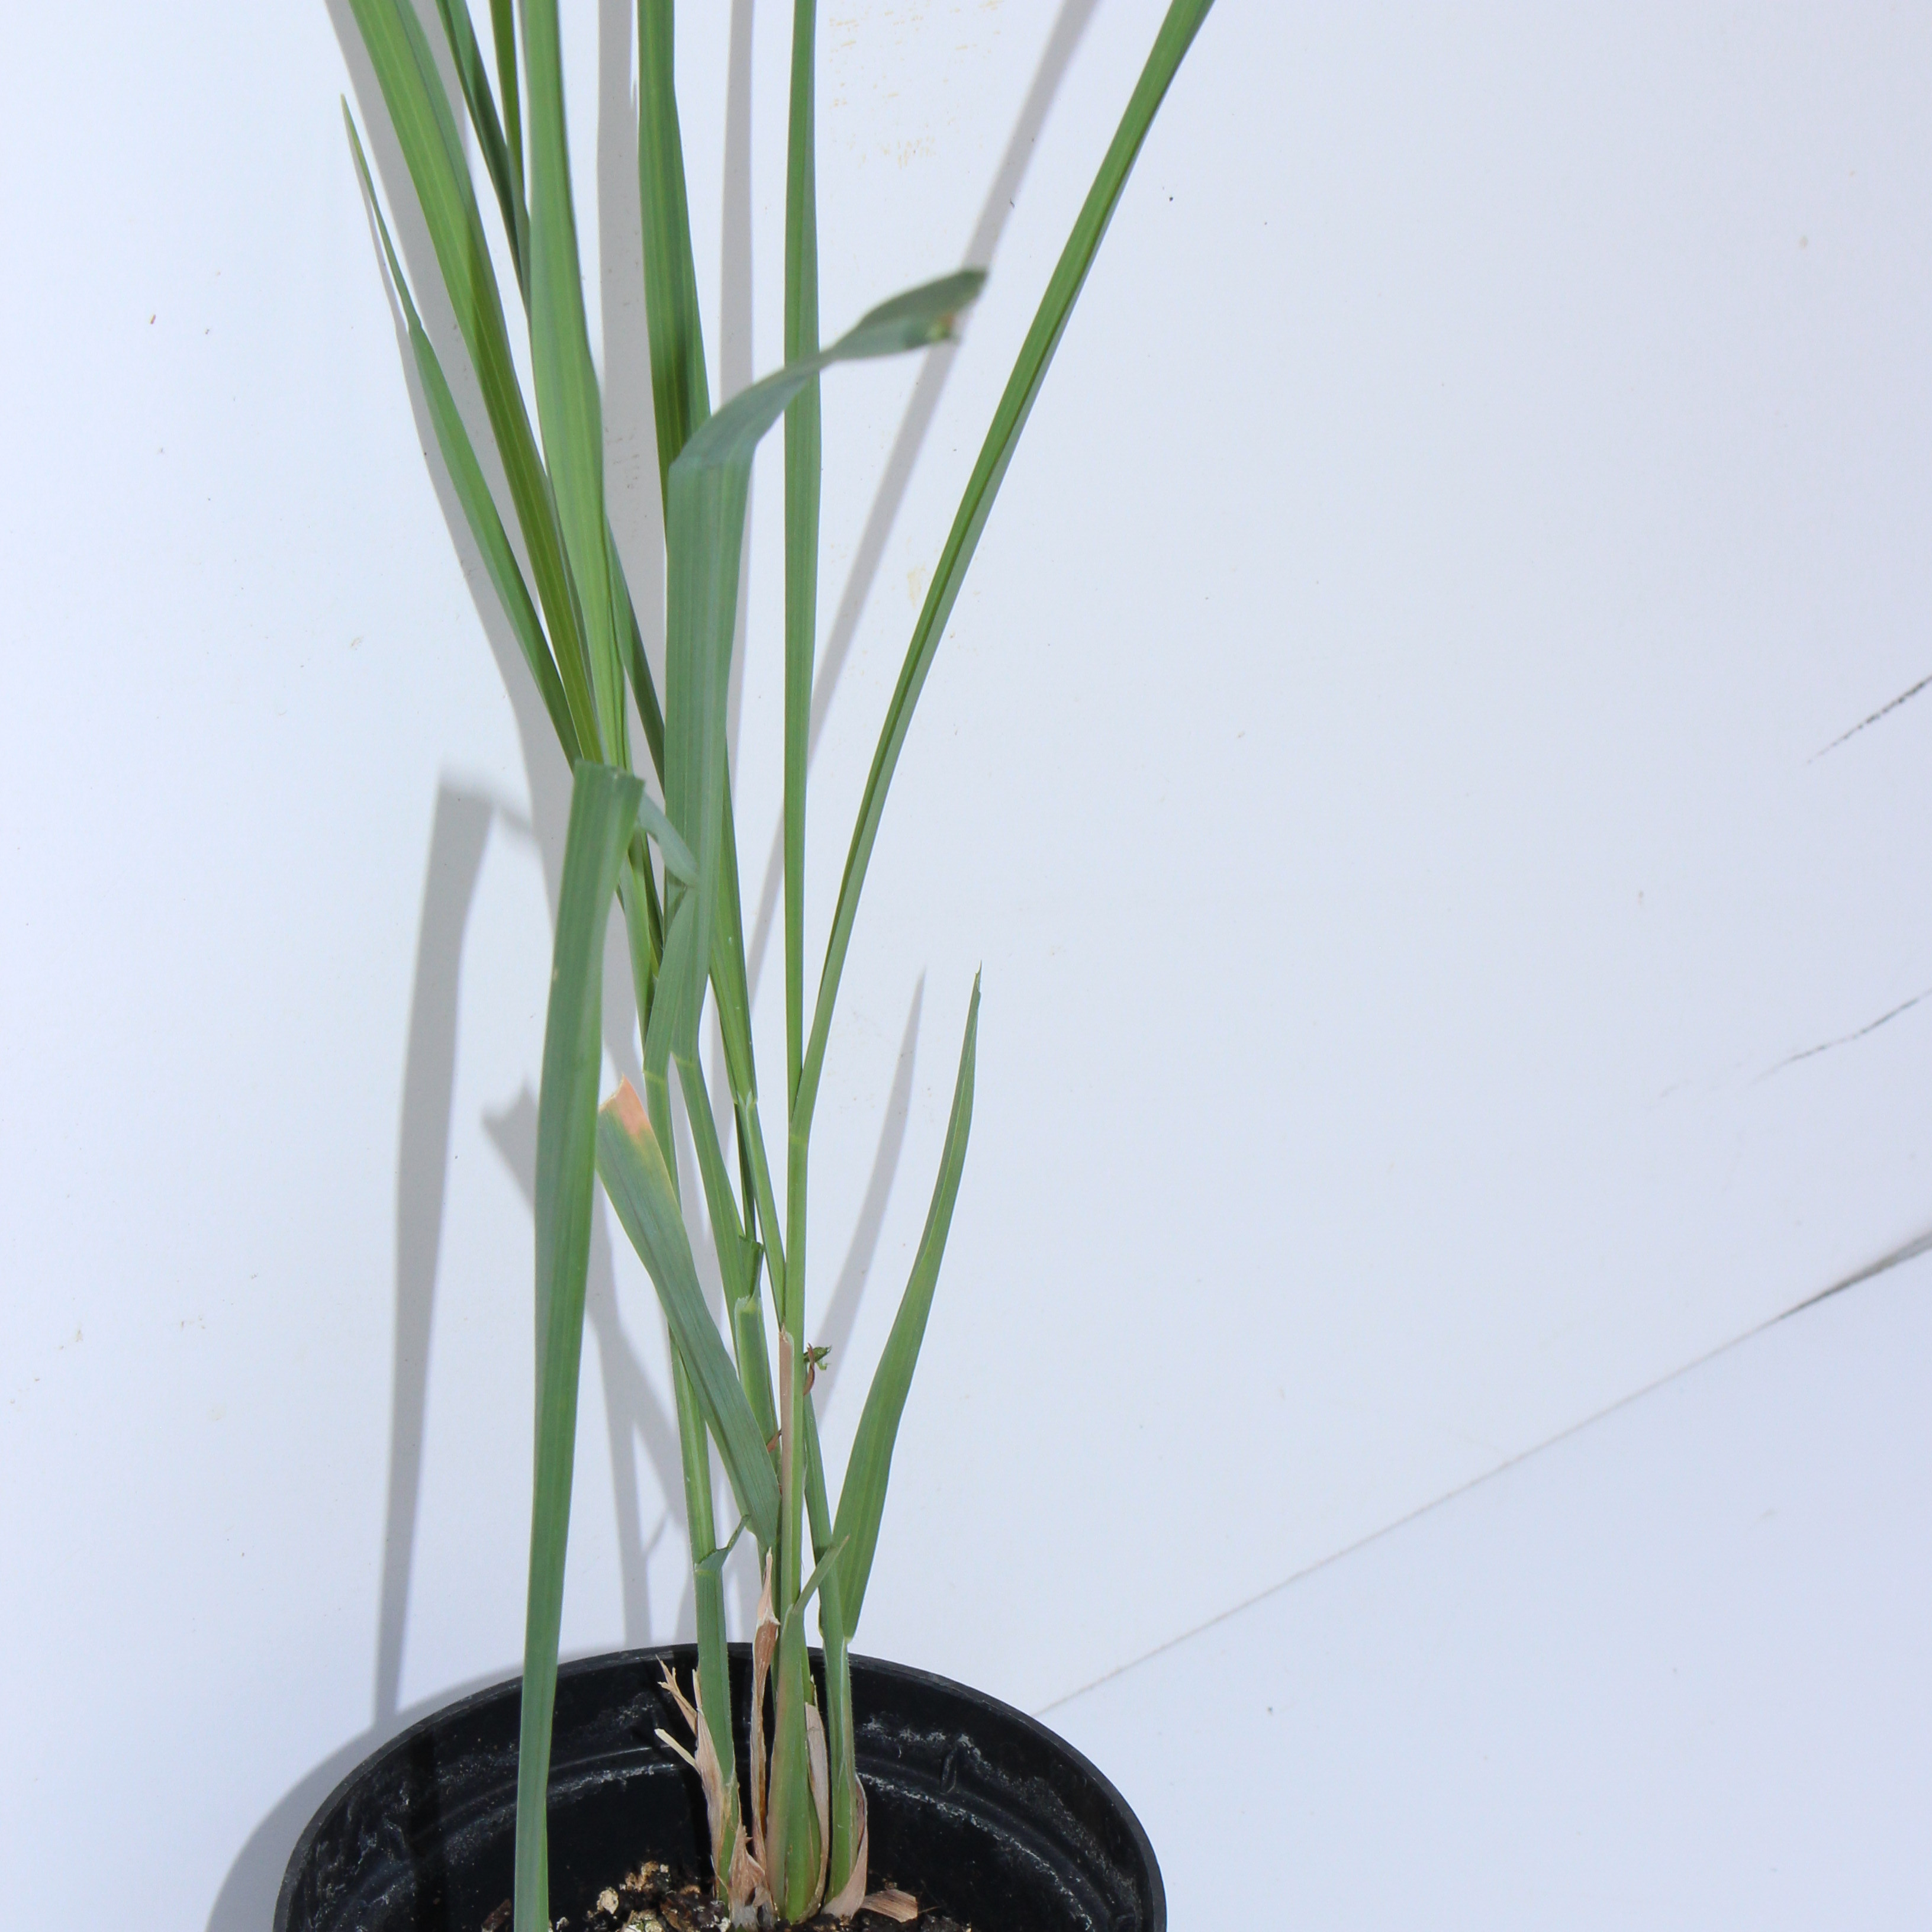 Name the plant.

Avena sterilis
